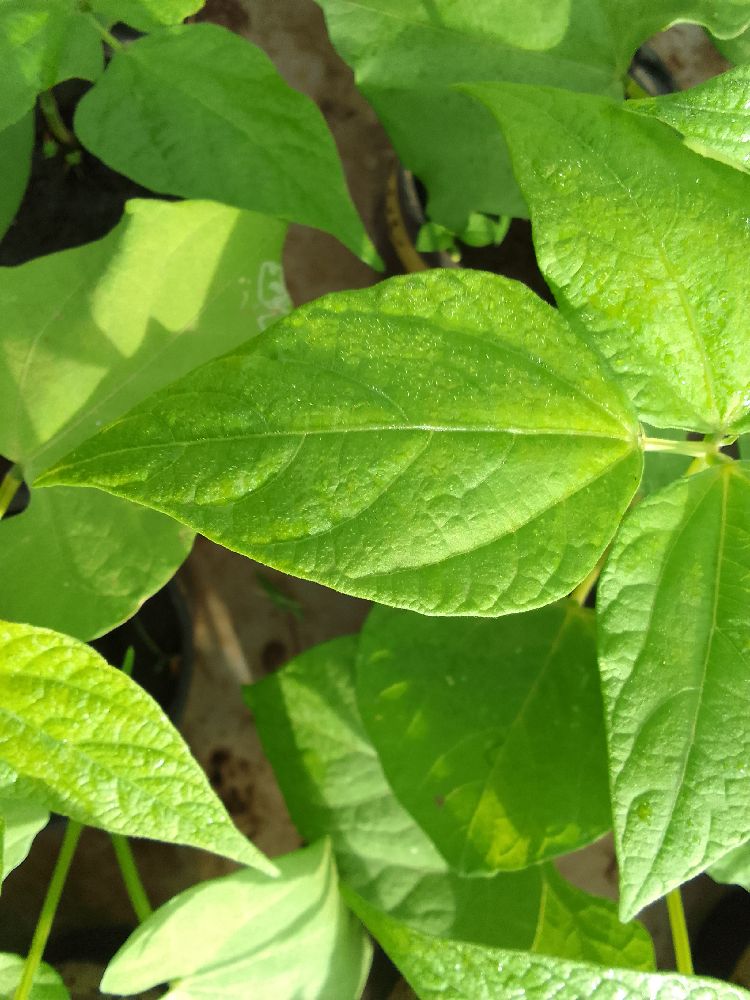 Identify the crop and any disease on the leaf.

common bean, healthy
